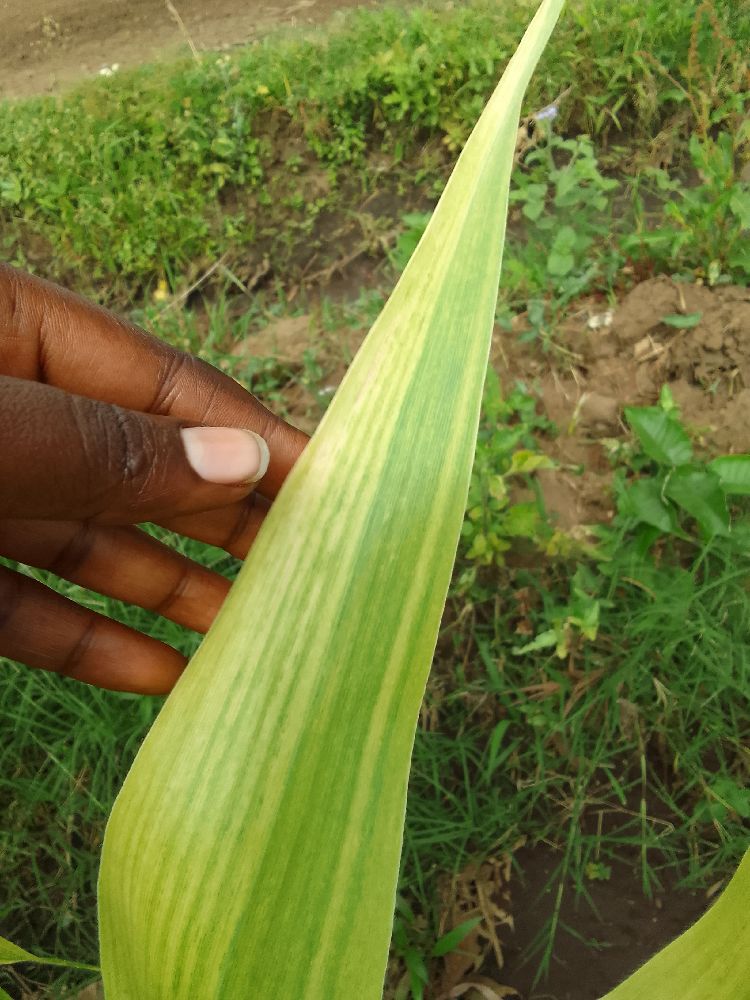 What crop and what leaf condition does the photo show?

maize, maize lethal necrosis
